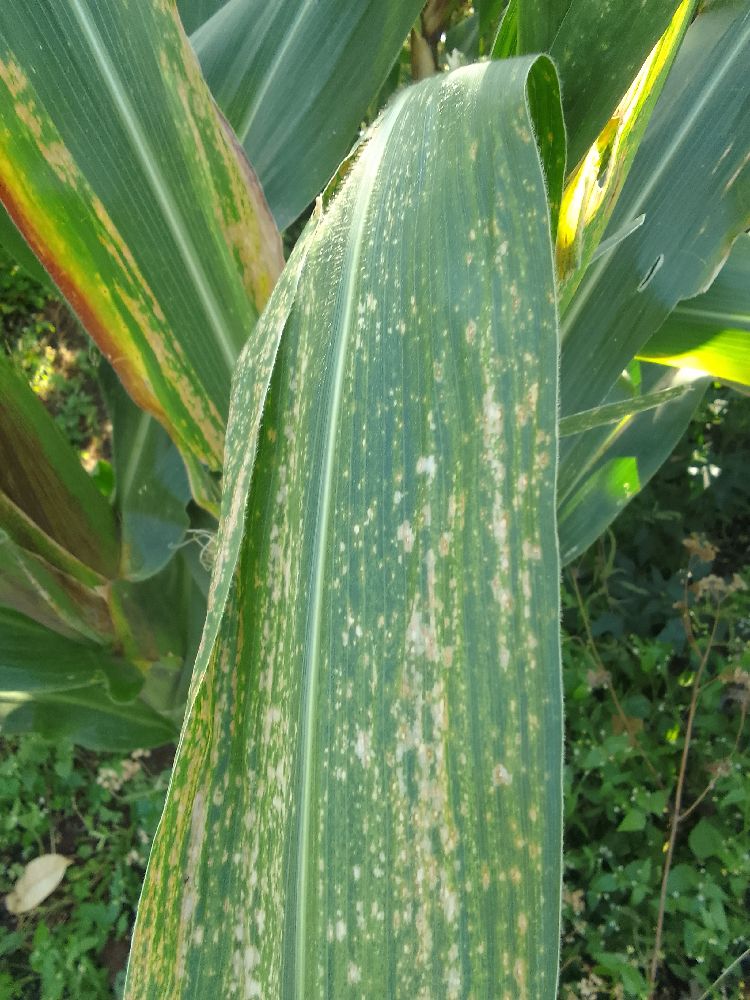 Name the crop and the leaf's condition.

maize, maize lethal necrosis
